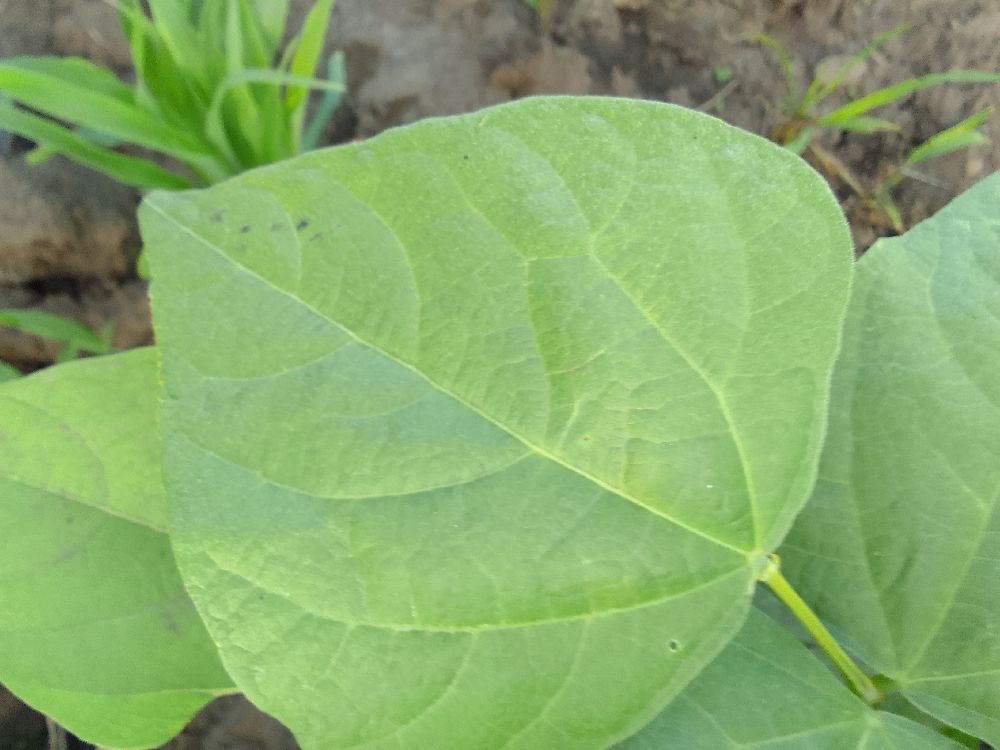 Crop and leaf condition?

common bean, healthy
